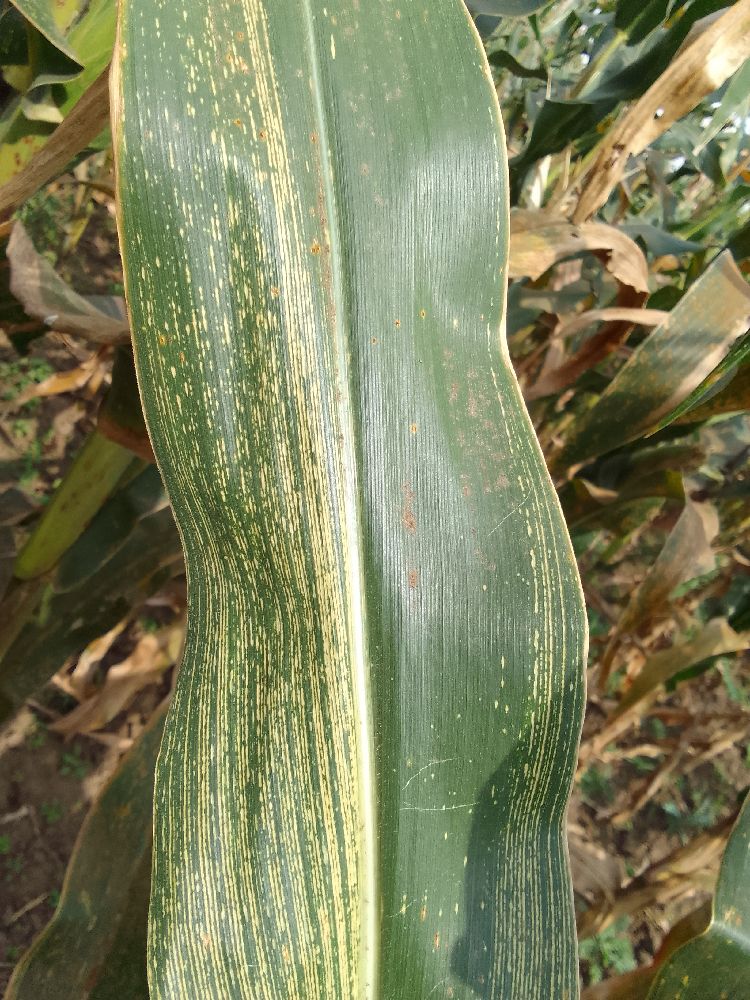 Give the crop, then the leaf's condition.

maize, maize streak virus
